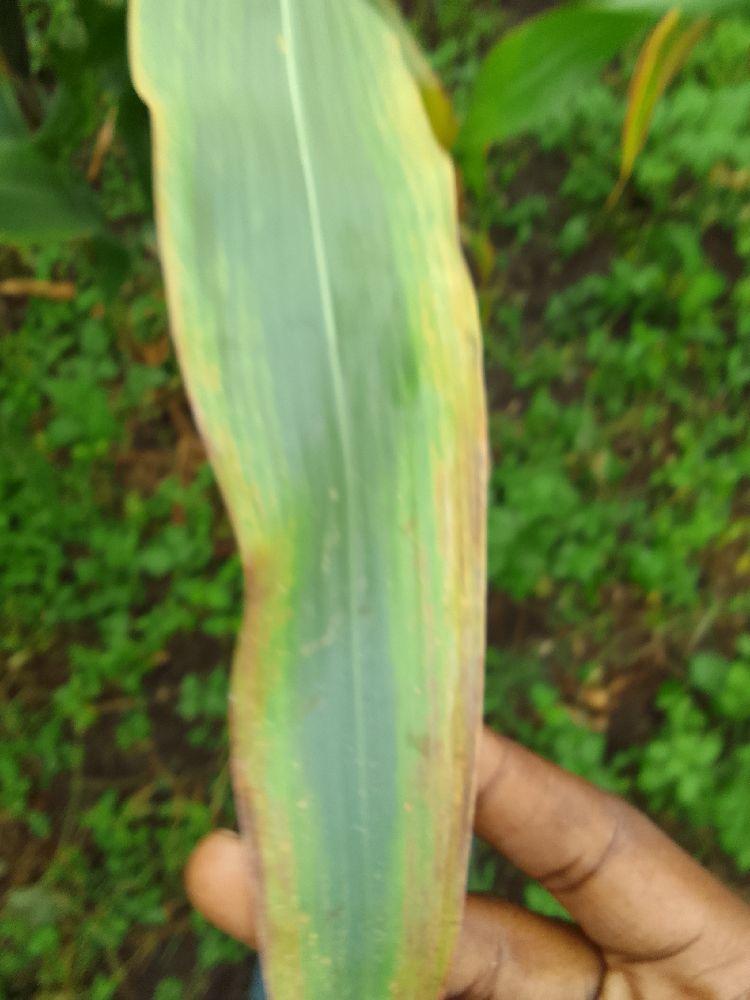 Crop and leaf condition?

maize, maize lethal necrosis
